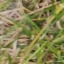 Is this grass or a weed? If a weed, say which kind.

grass
